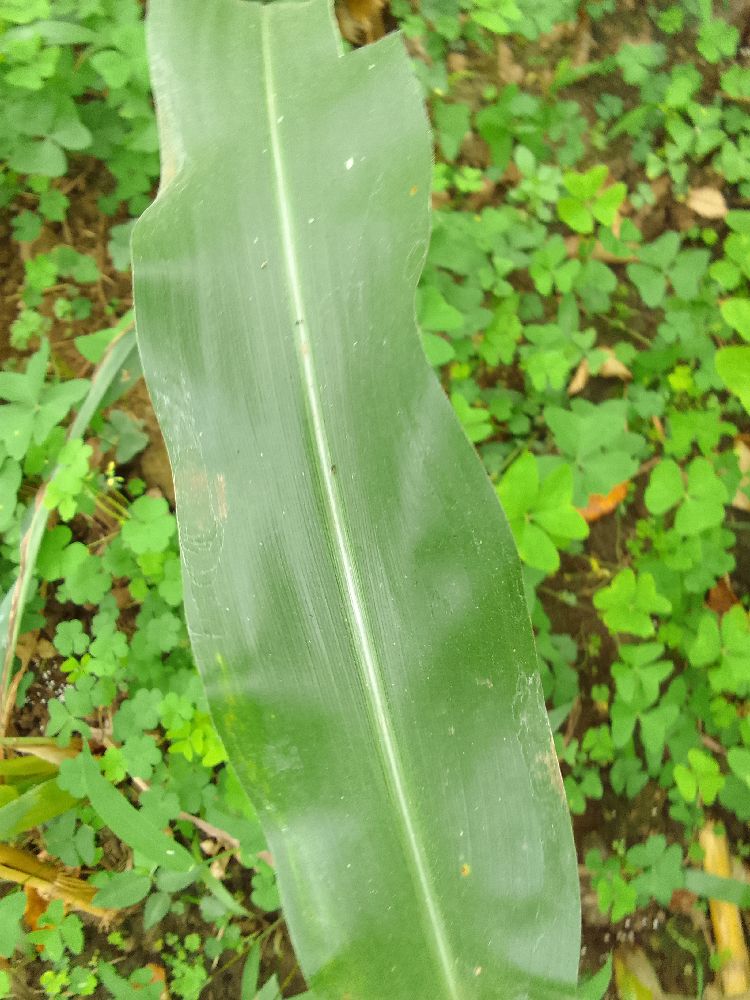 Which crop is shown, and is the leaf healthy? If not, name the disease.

maize, healthy
